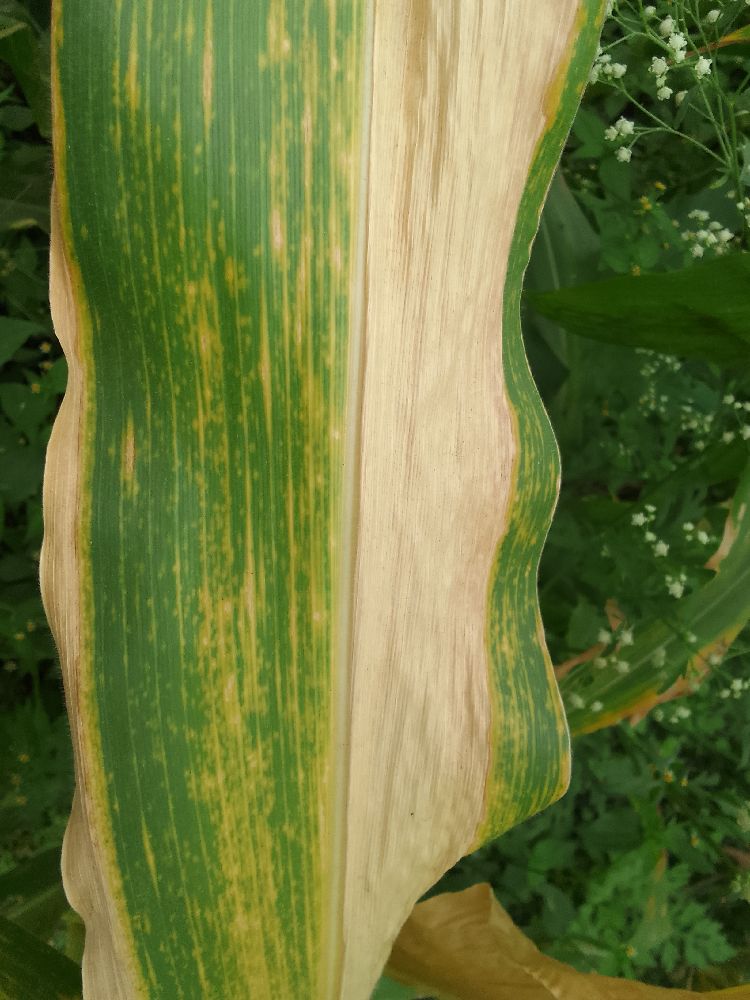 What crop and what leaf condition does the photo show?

maize, maize lethal necrosis
